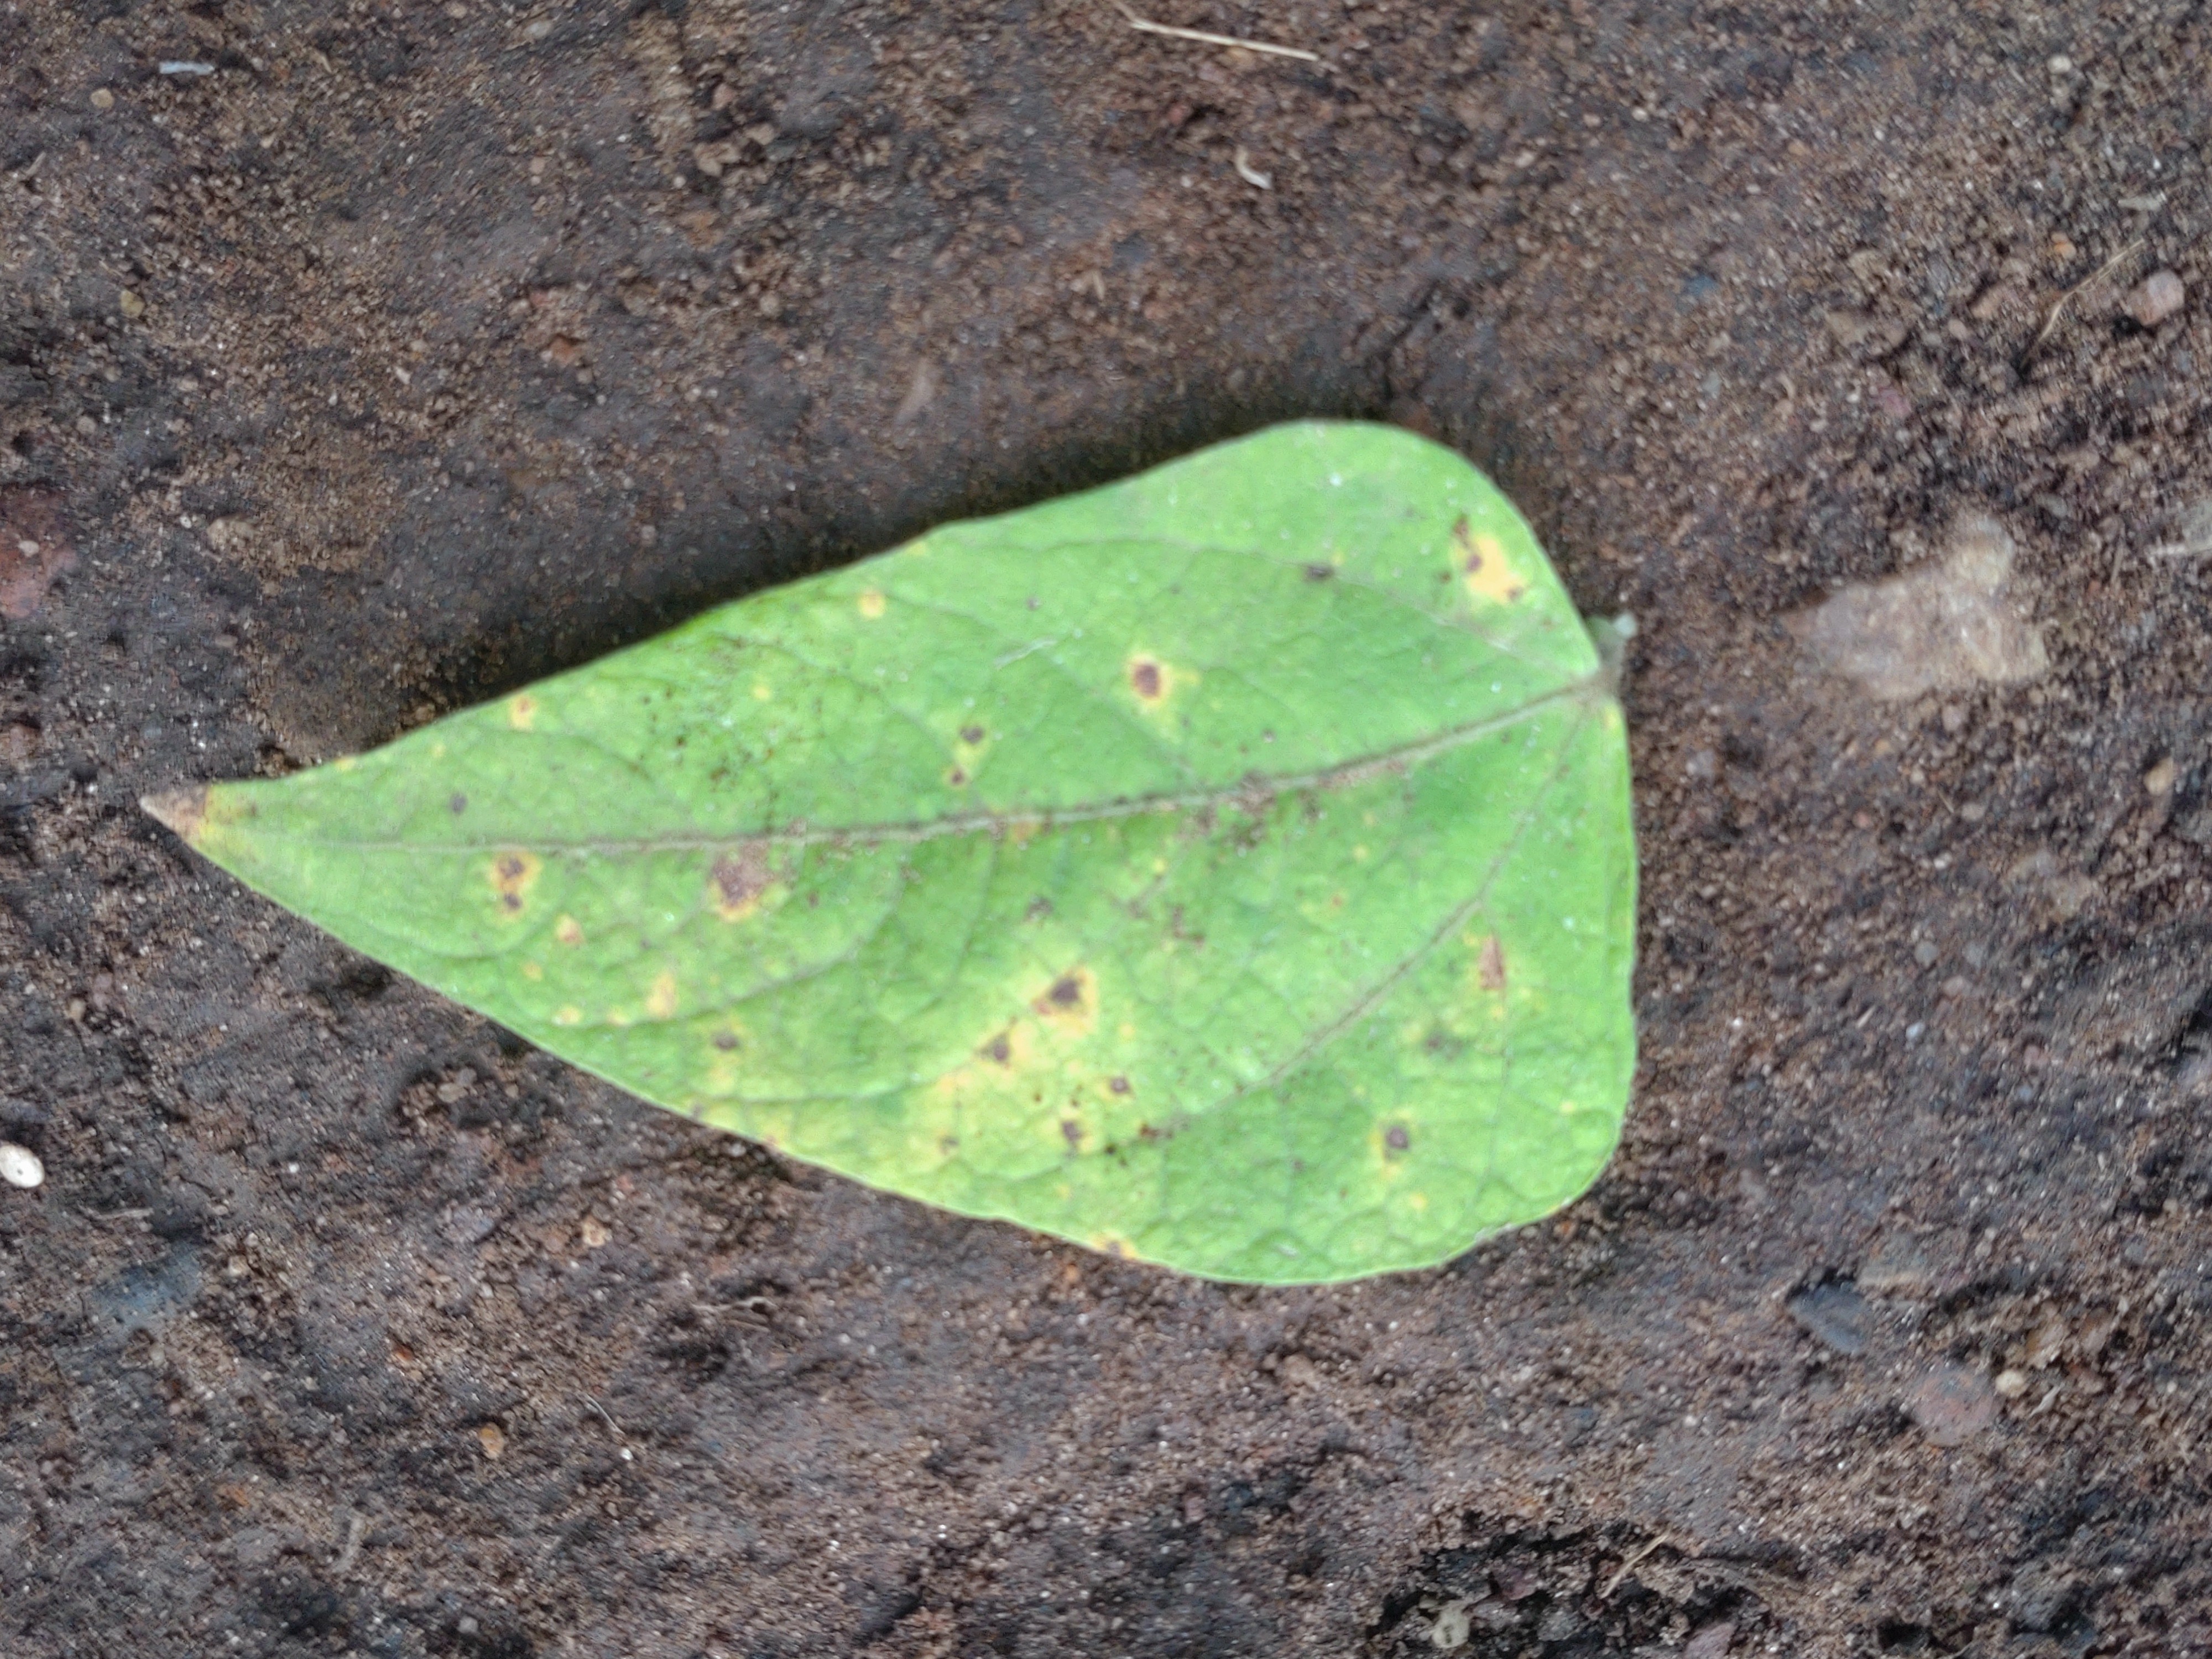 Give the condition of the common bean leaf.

rust
